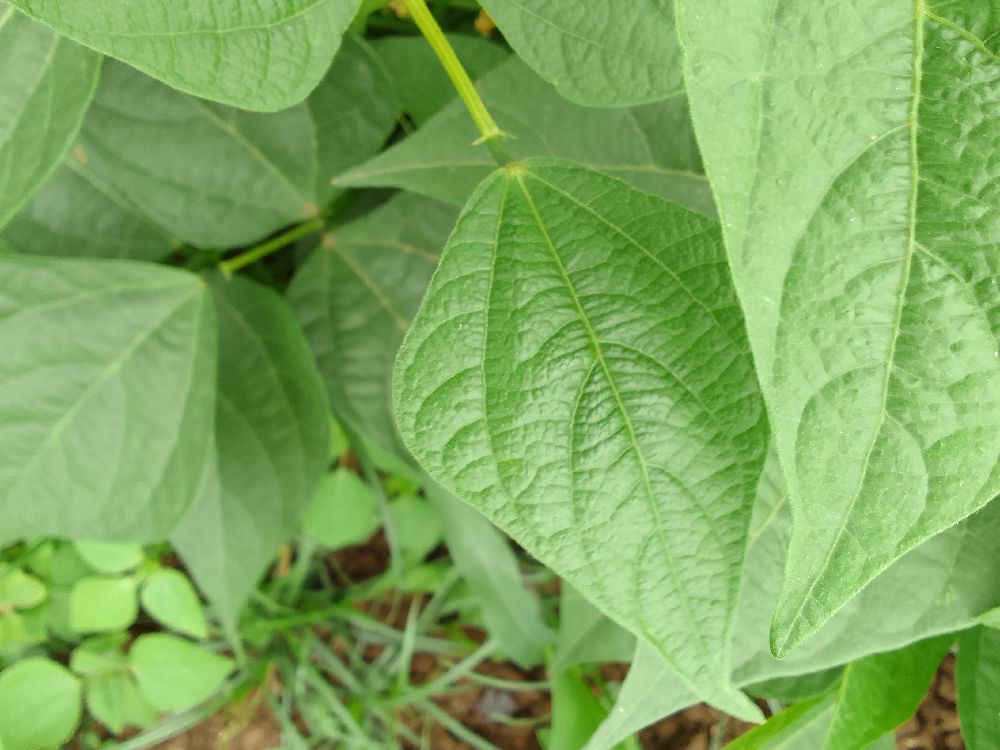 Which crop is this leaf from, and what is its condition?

common bean, healthy
